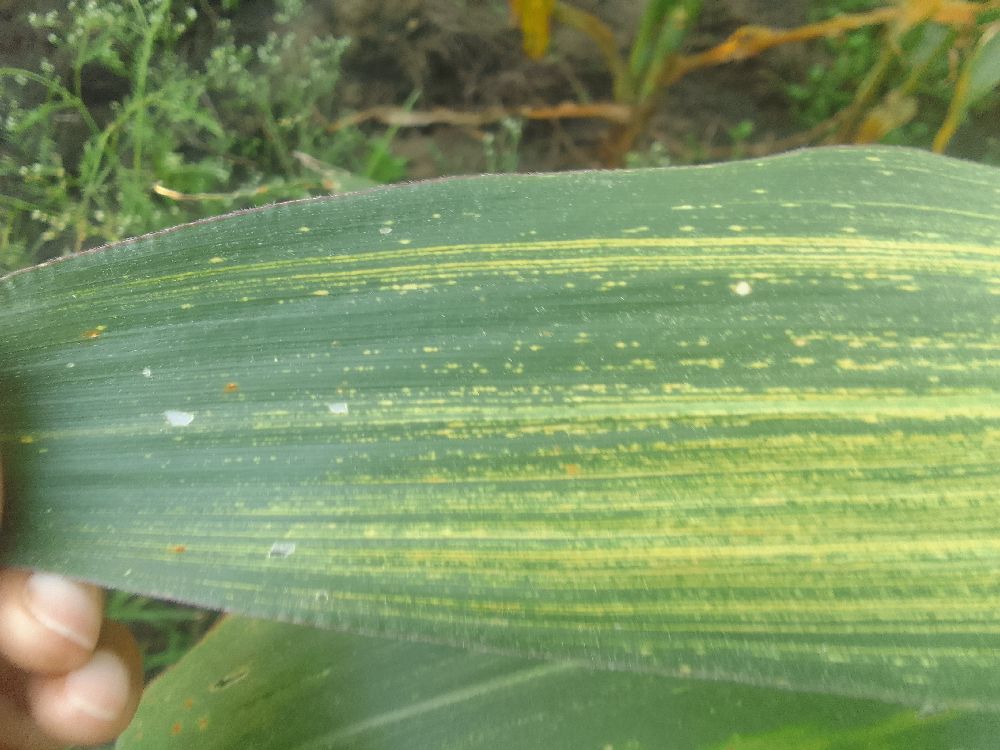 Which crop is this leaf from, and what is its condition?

maize, maize streak virus
